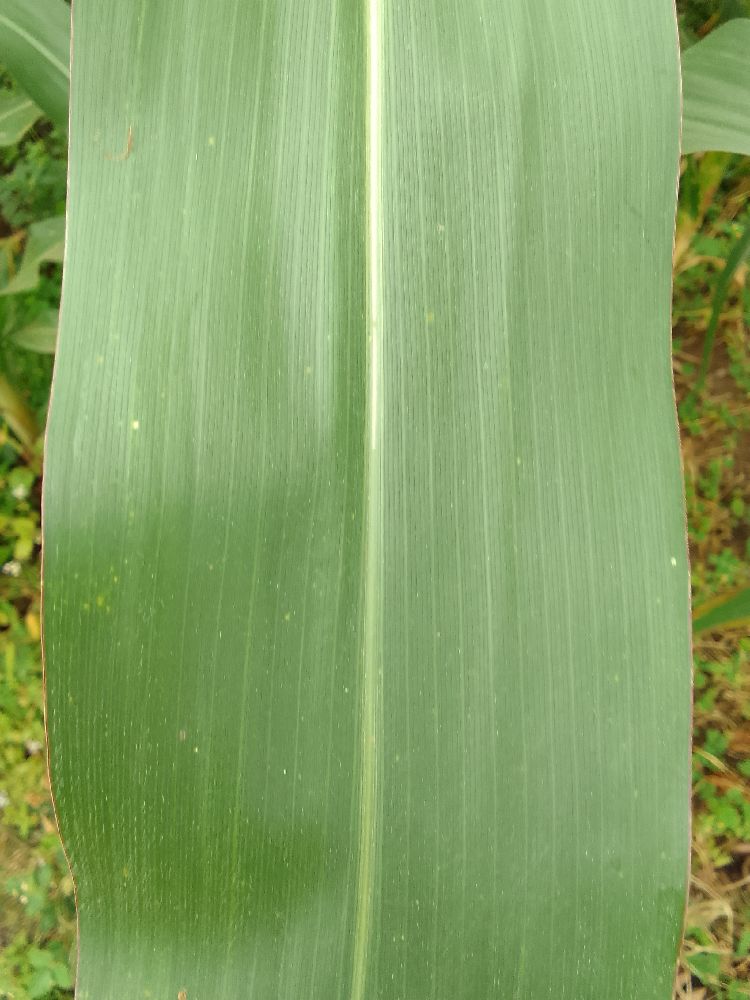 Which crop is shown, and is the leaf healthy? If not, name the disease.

maize, healthy
